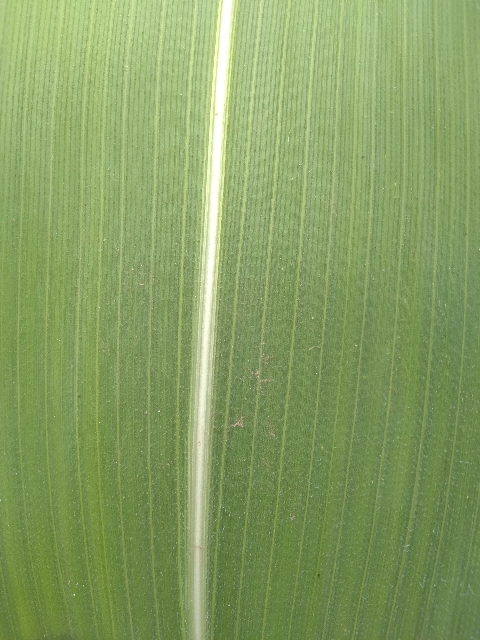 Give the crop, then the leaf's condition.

maize, healthy
